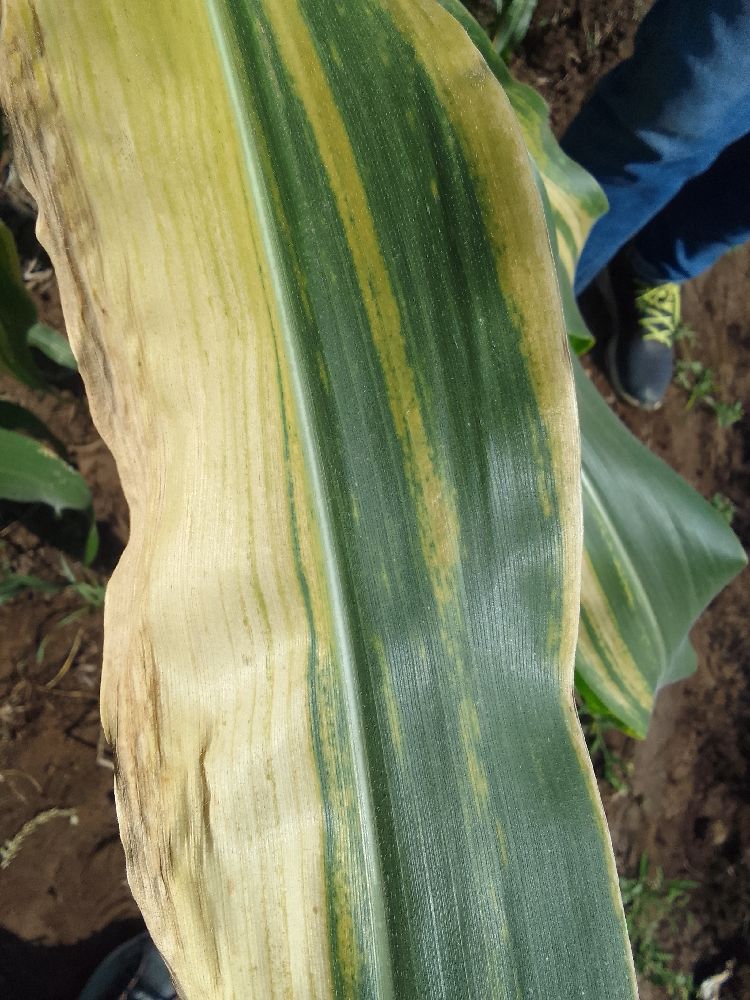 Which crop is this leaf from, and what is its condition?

maize, maize lethal necrosis
